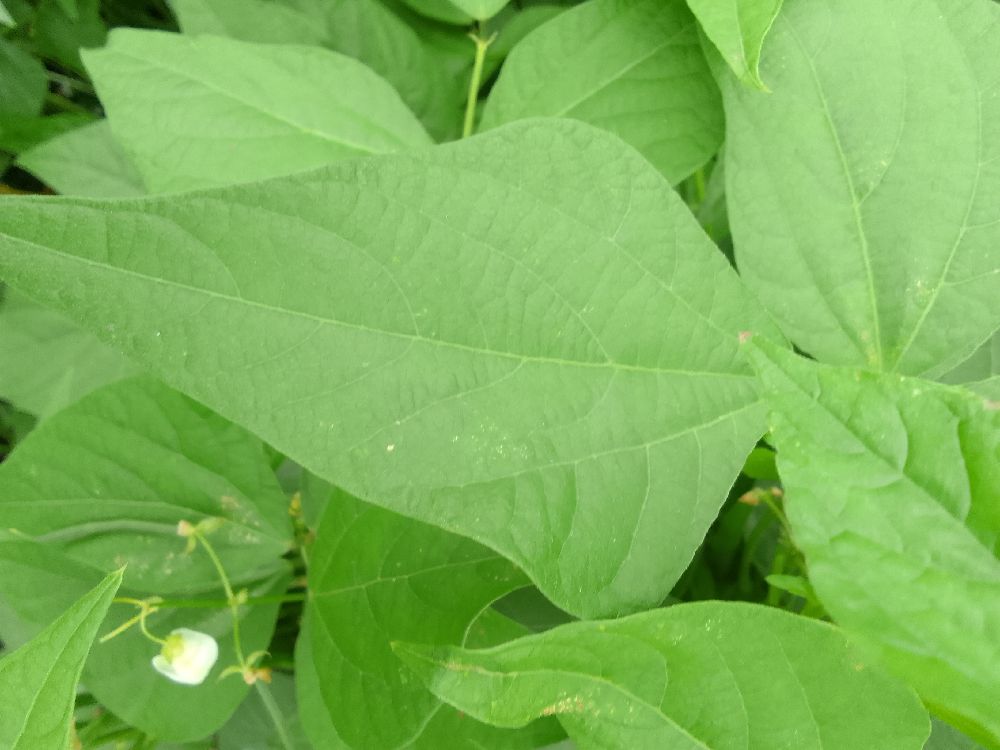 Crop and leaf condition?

common bean, healthy
